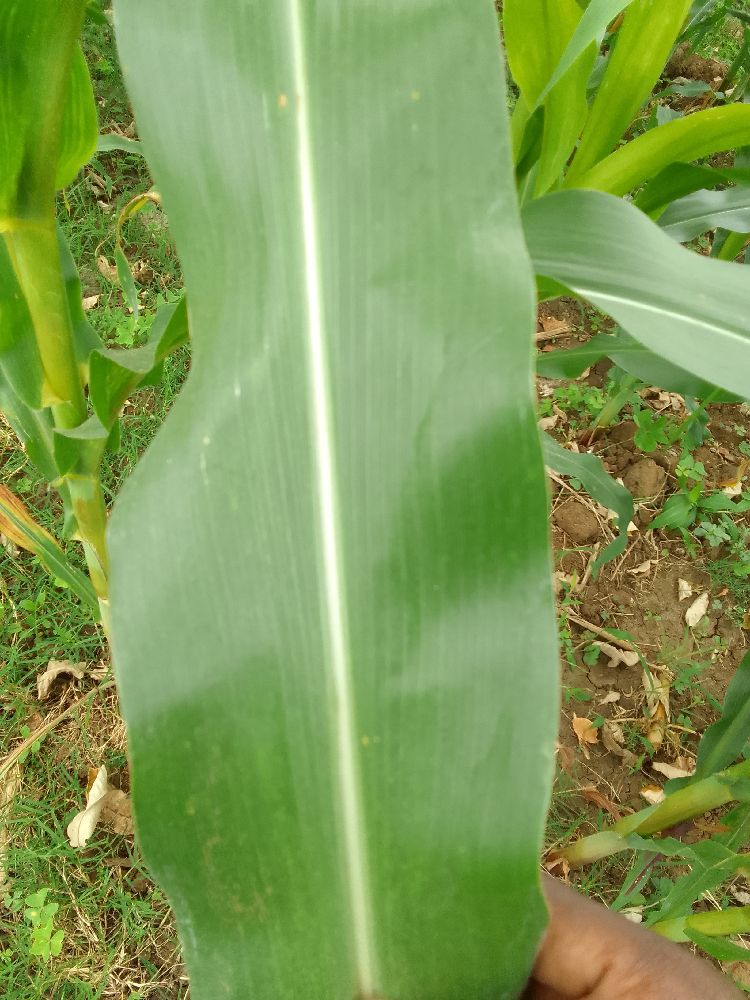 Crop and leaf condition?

maize, healthy
